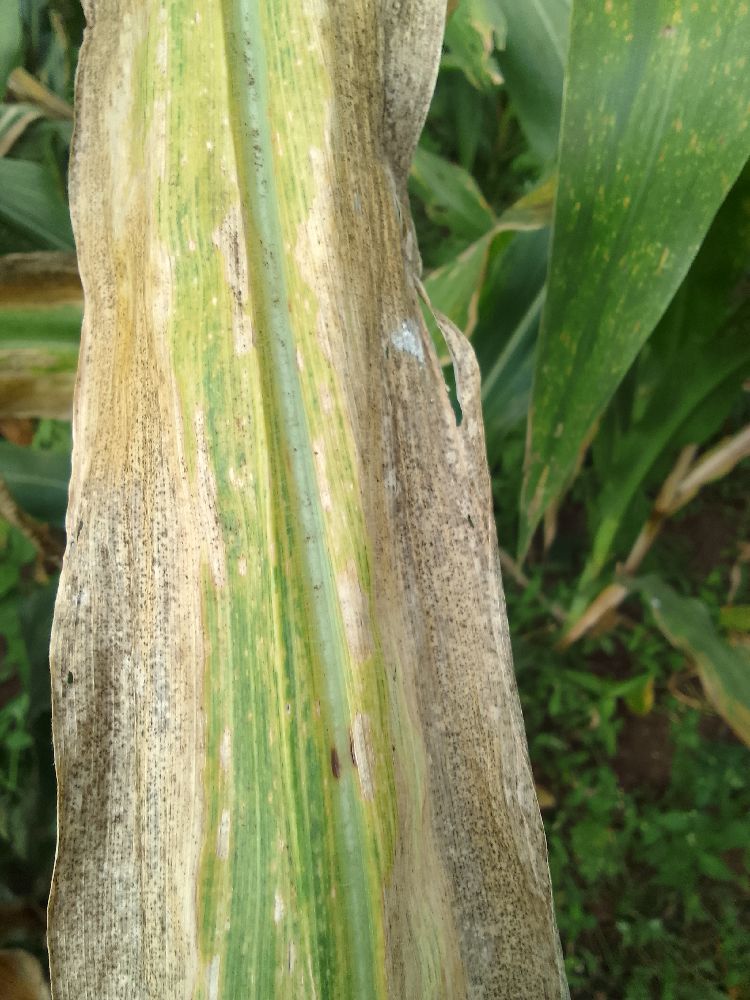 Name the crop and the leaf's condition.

maize, maize lethal necrosis
